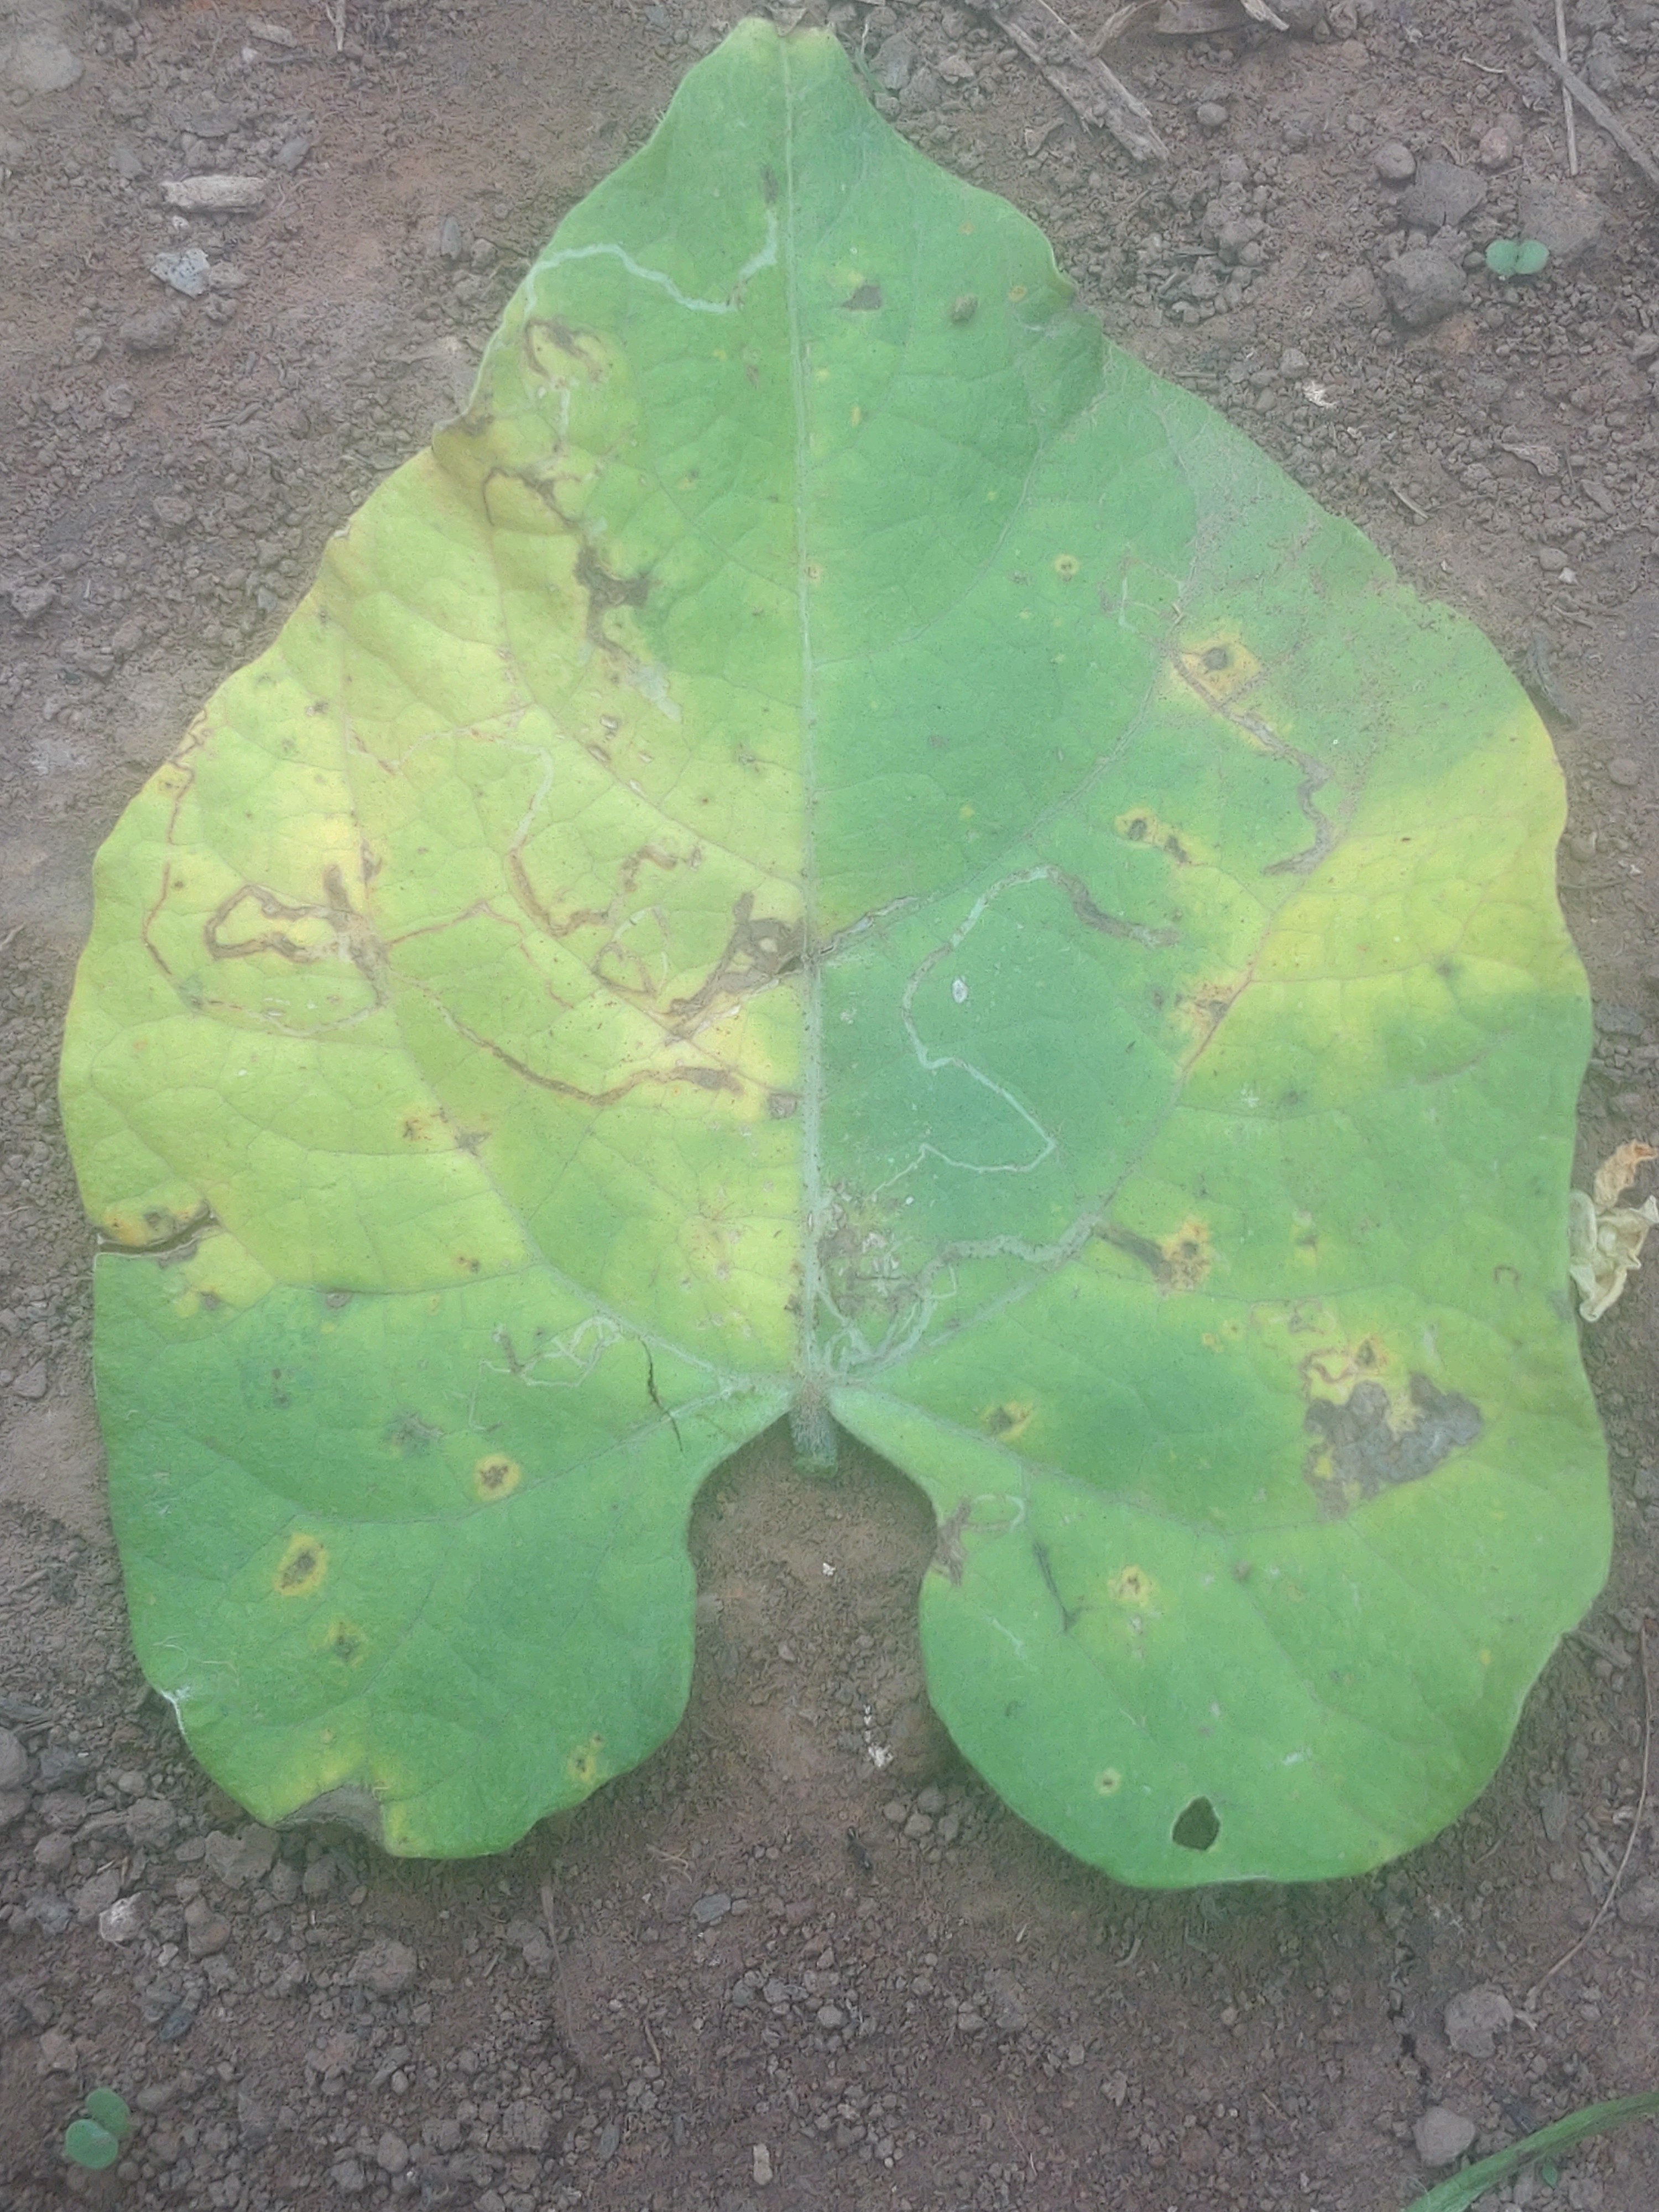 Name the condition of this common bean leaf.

anthracnose
